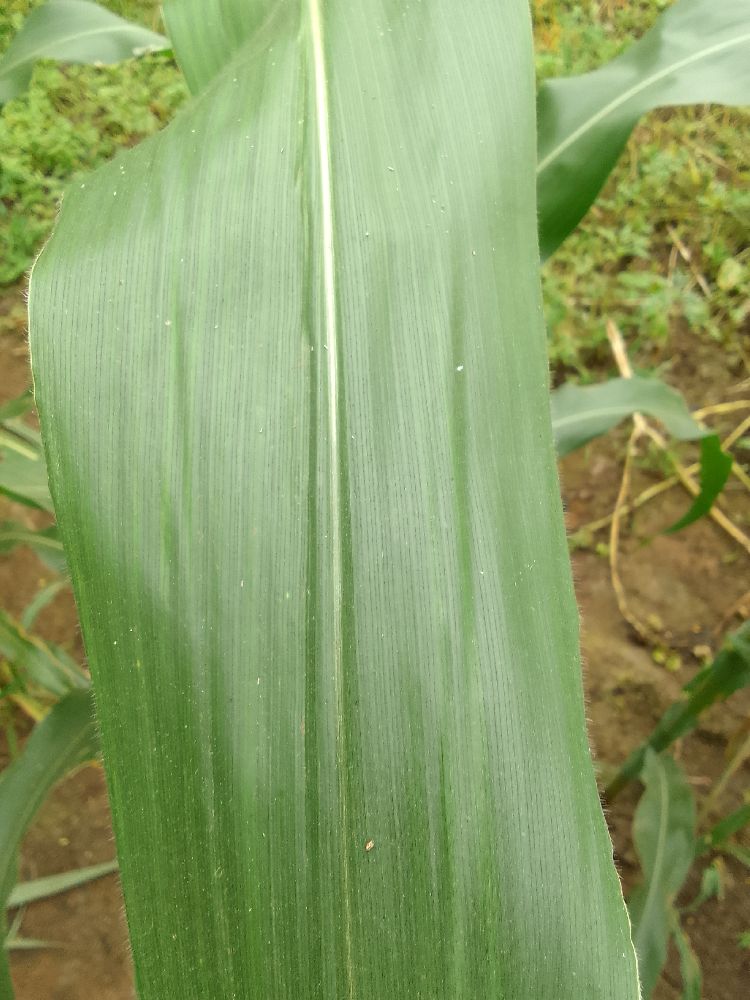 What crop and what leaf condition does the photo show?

maize, healthy
